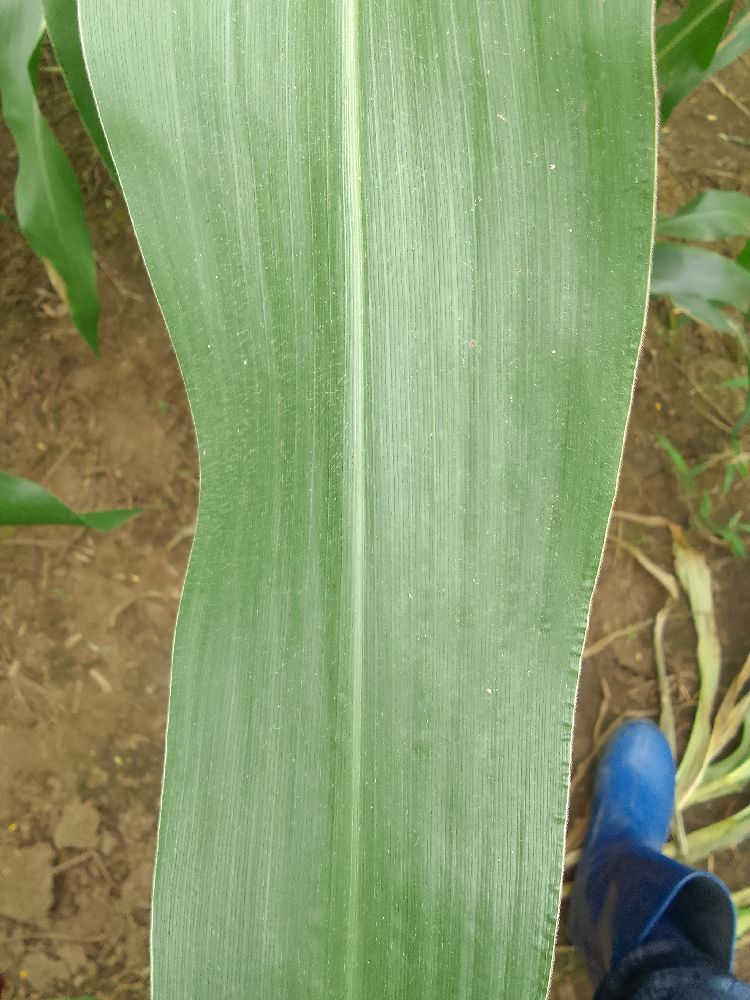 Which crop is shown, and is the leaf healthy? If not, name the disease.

maize, healthy
